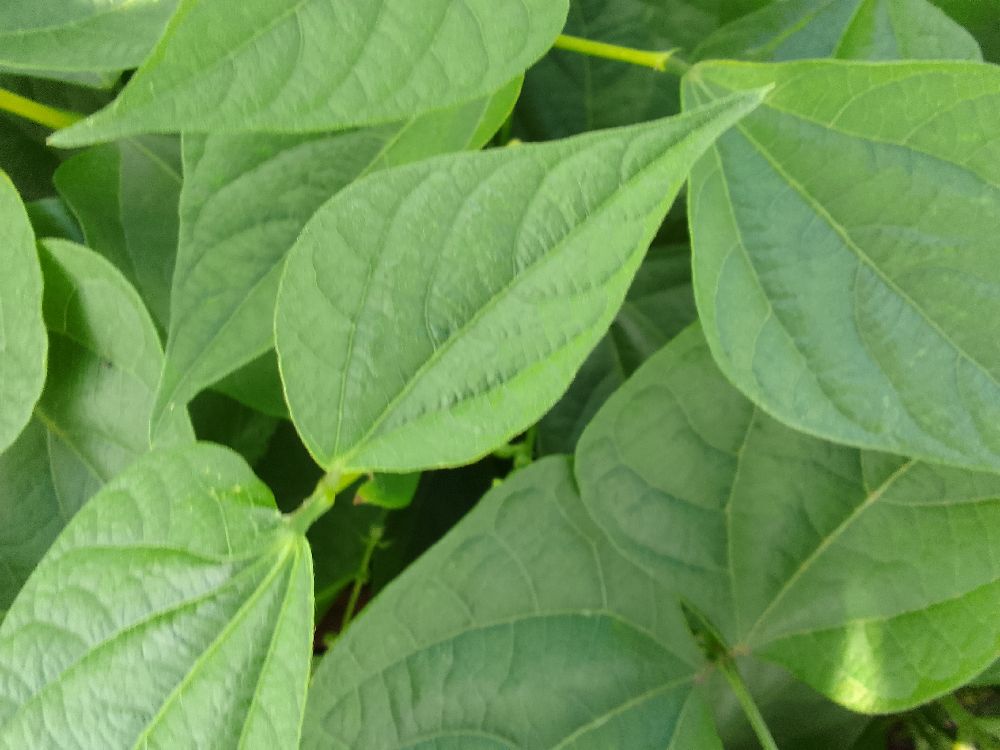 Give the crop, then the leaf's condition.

common bean, healthy
